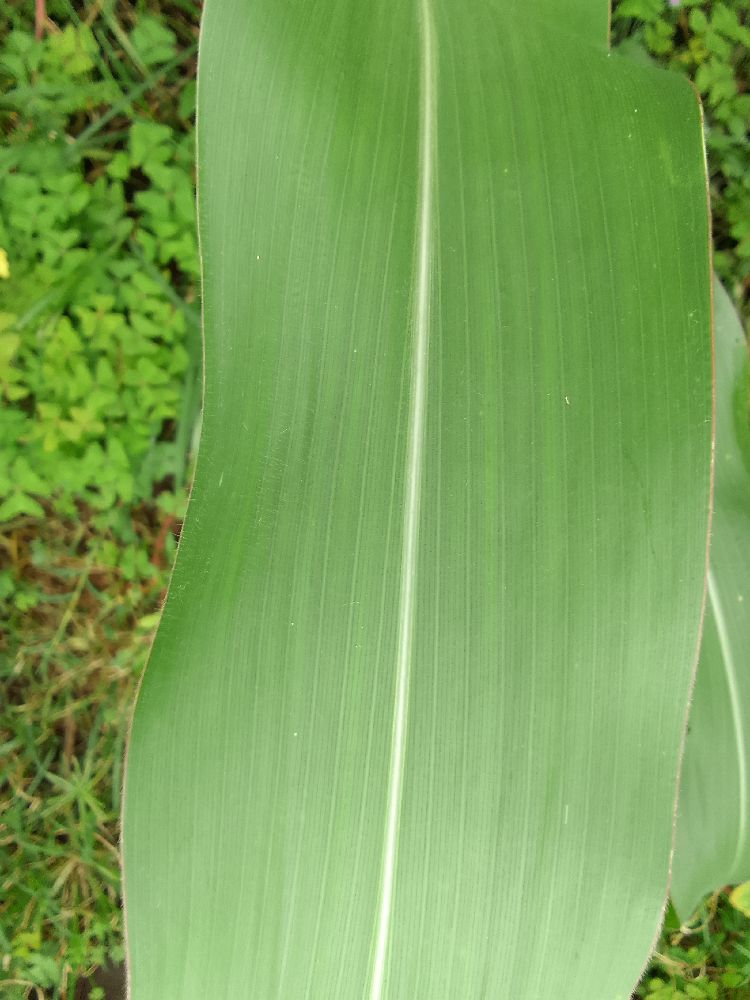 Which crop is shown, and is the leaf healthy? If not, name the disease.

maize, healthy
